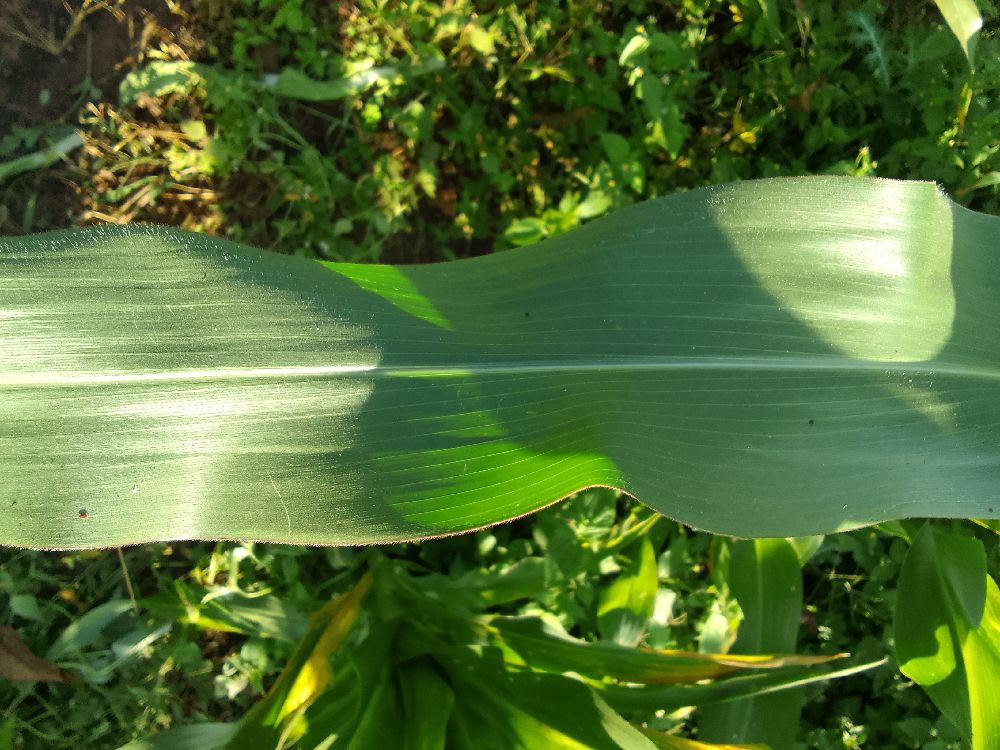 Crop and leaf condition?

maize, healthy
